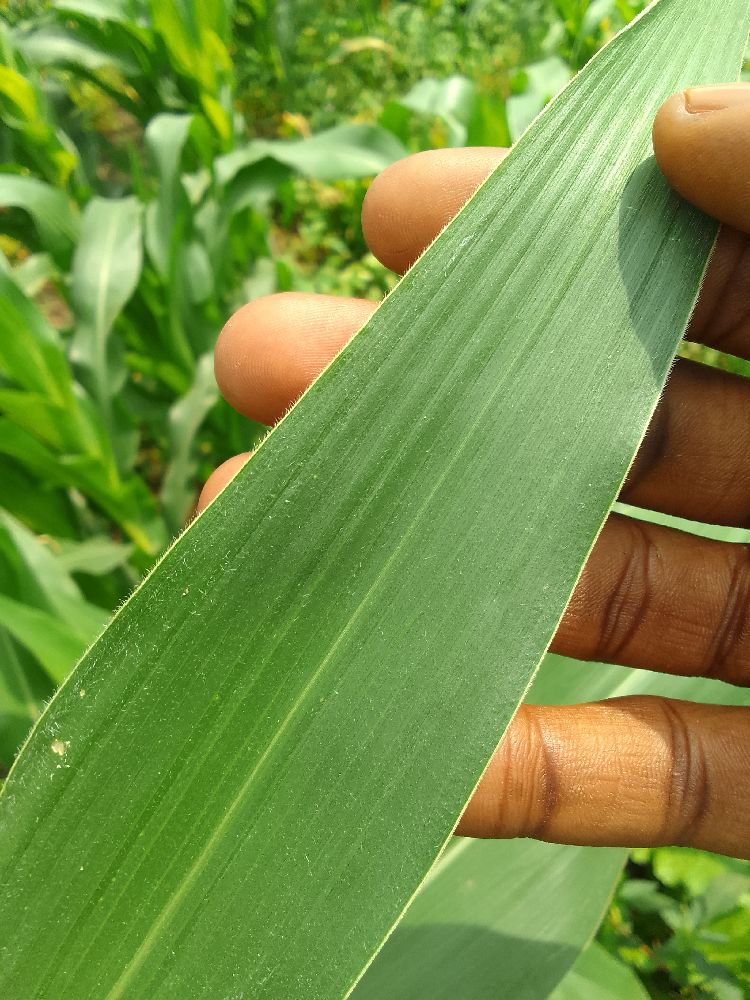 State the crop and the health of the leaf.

maize, healthy
